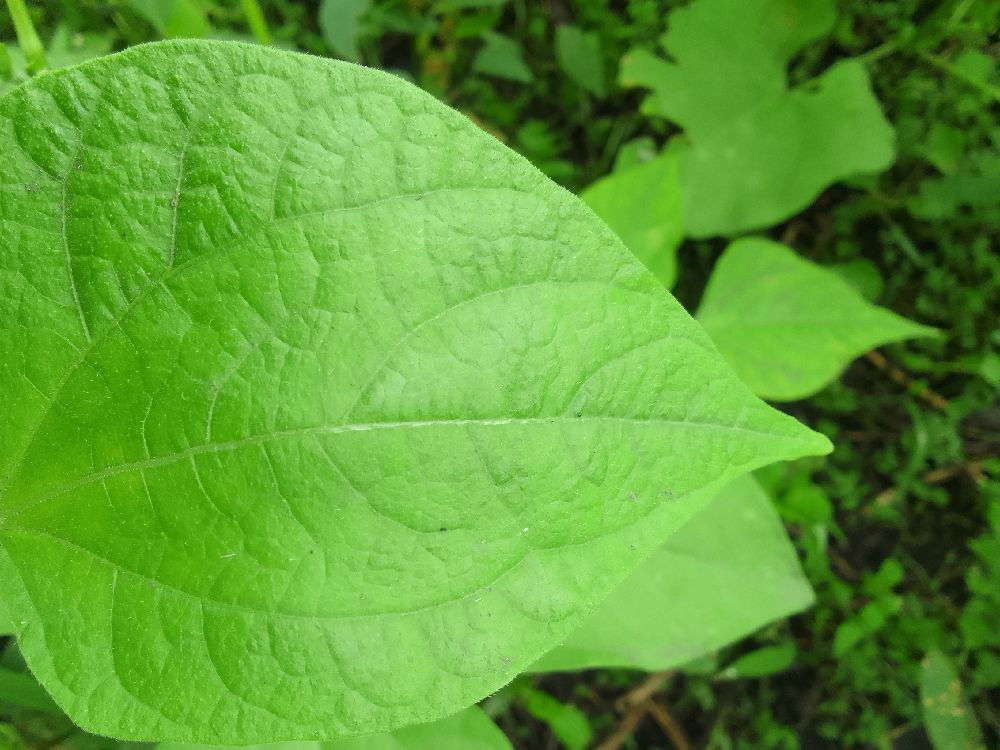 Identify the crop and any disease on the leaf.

common bean, healthy
